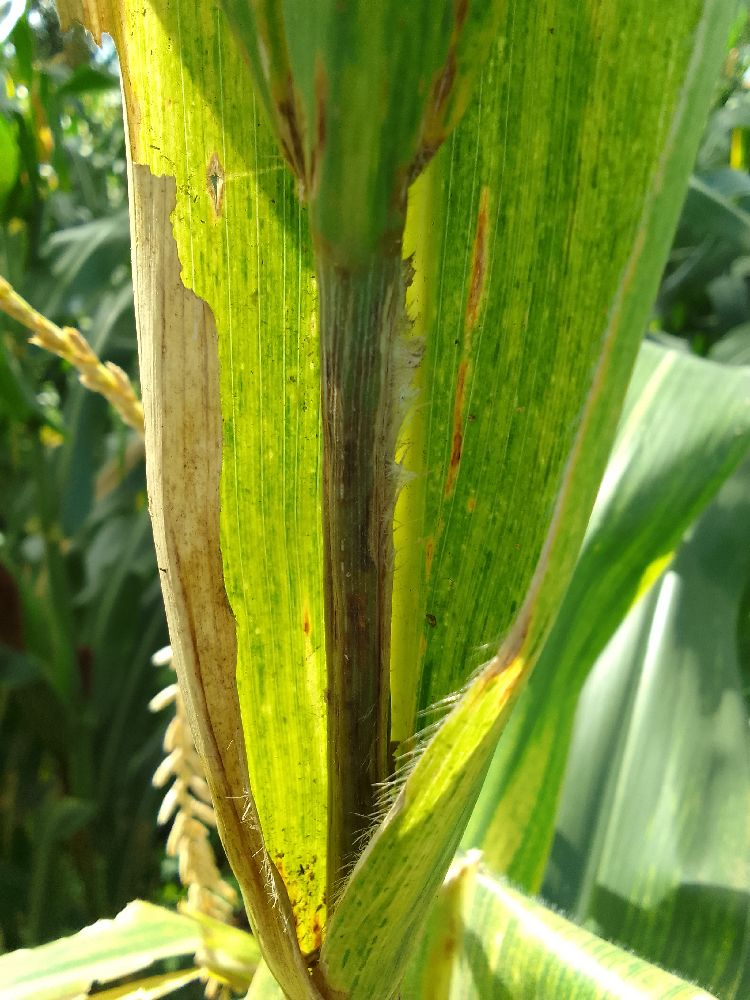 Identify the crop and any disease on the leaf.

maize, maize lethal necrosis
